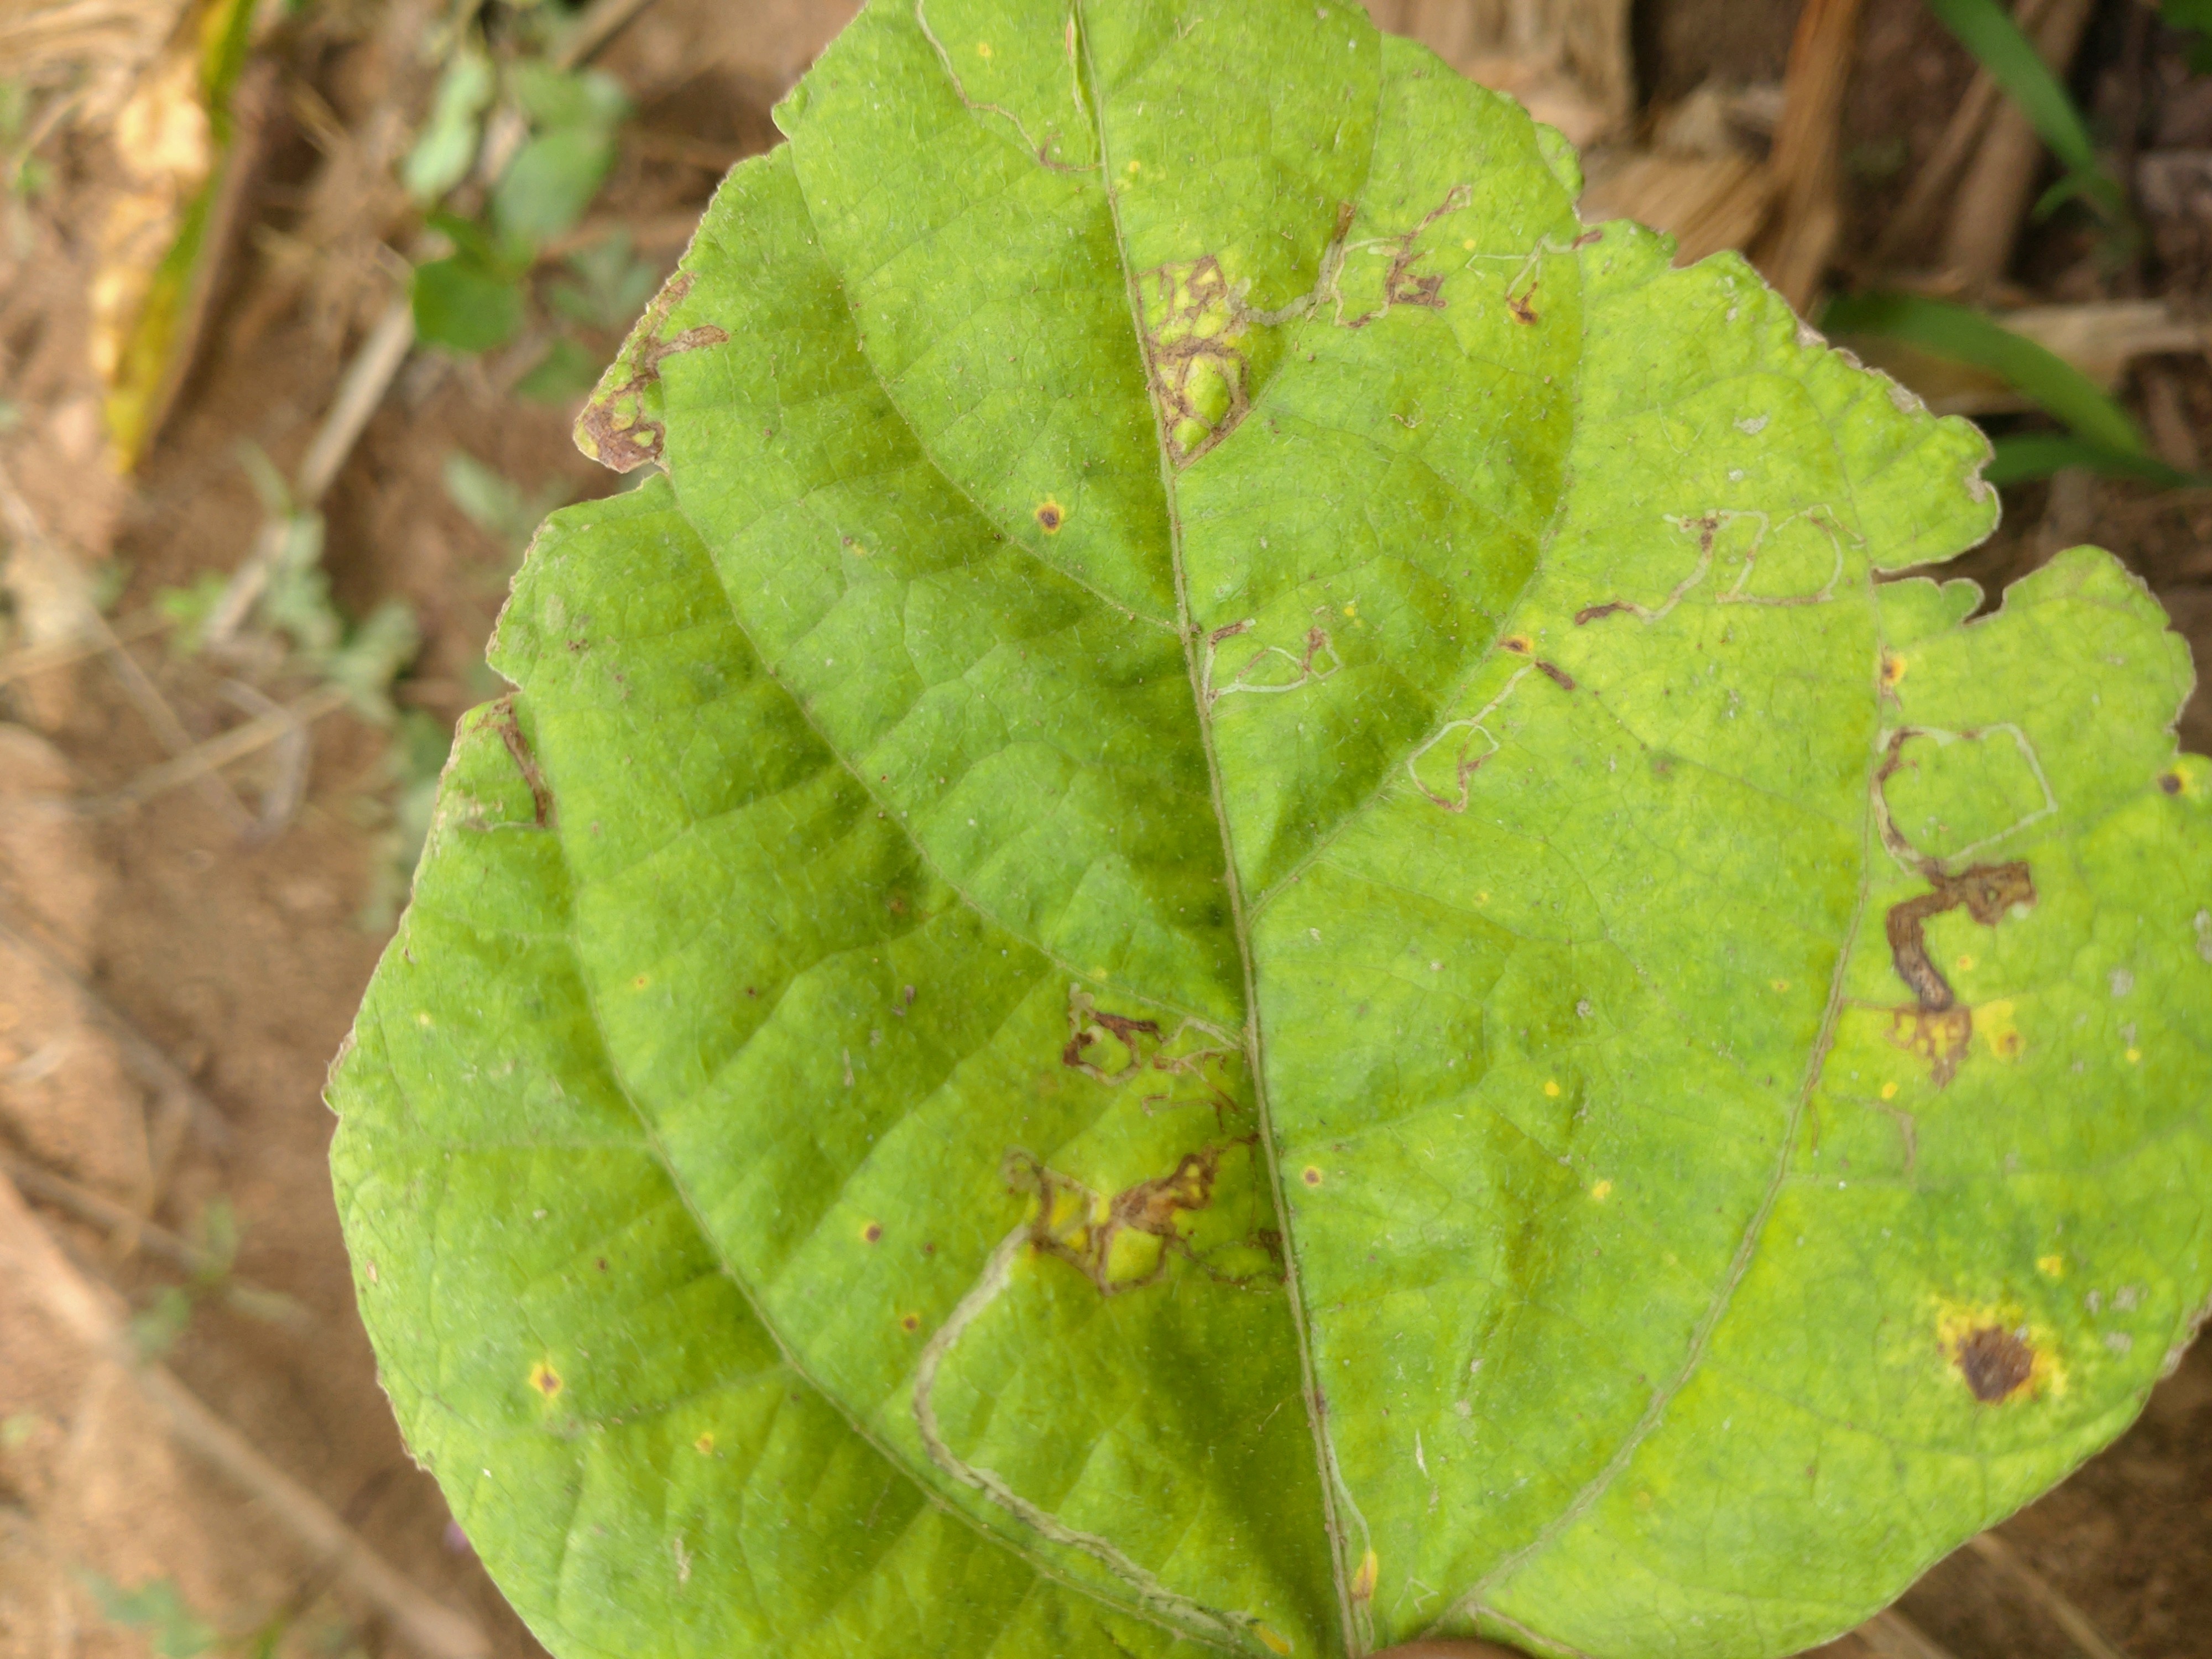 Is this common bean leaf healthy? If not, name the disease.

rust
